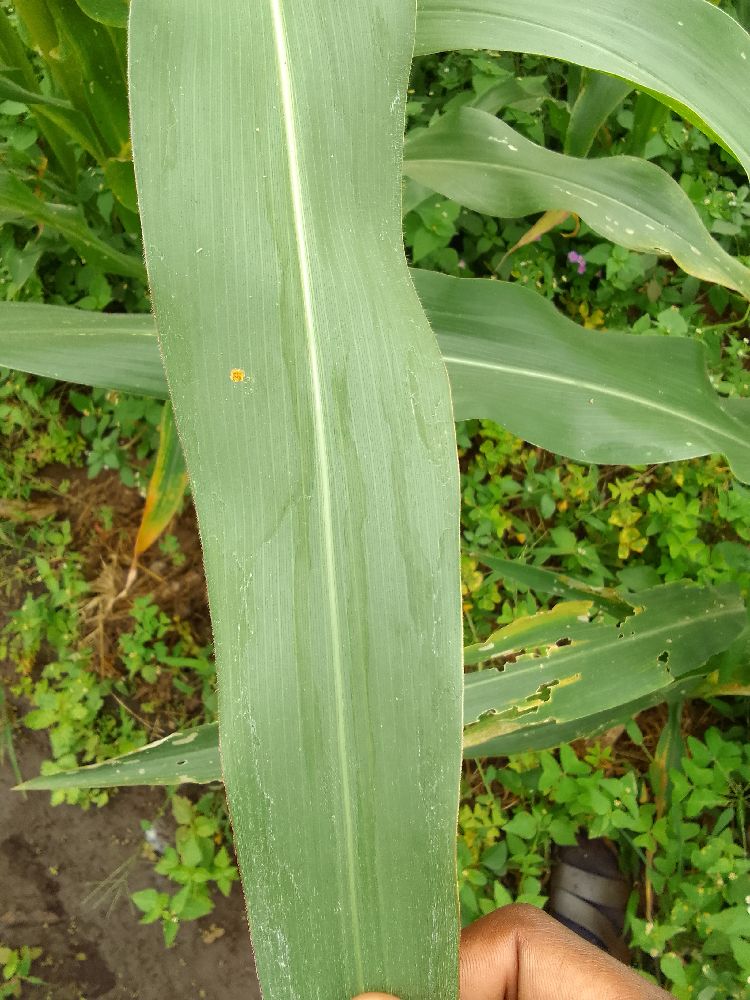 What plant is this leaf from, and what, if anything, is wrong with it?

maize, healthy
